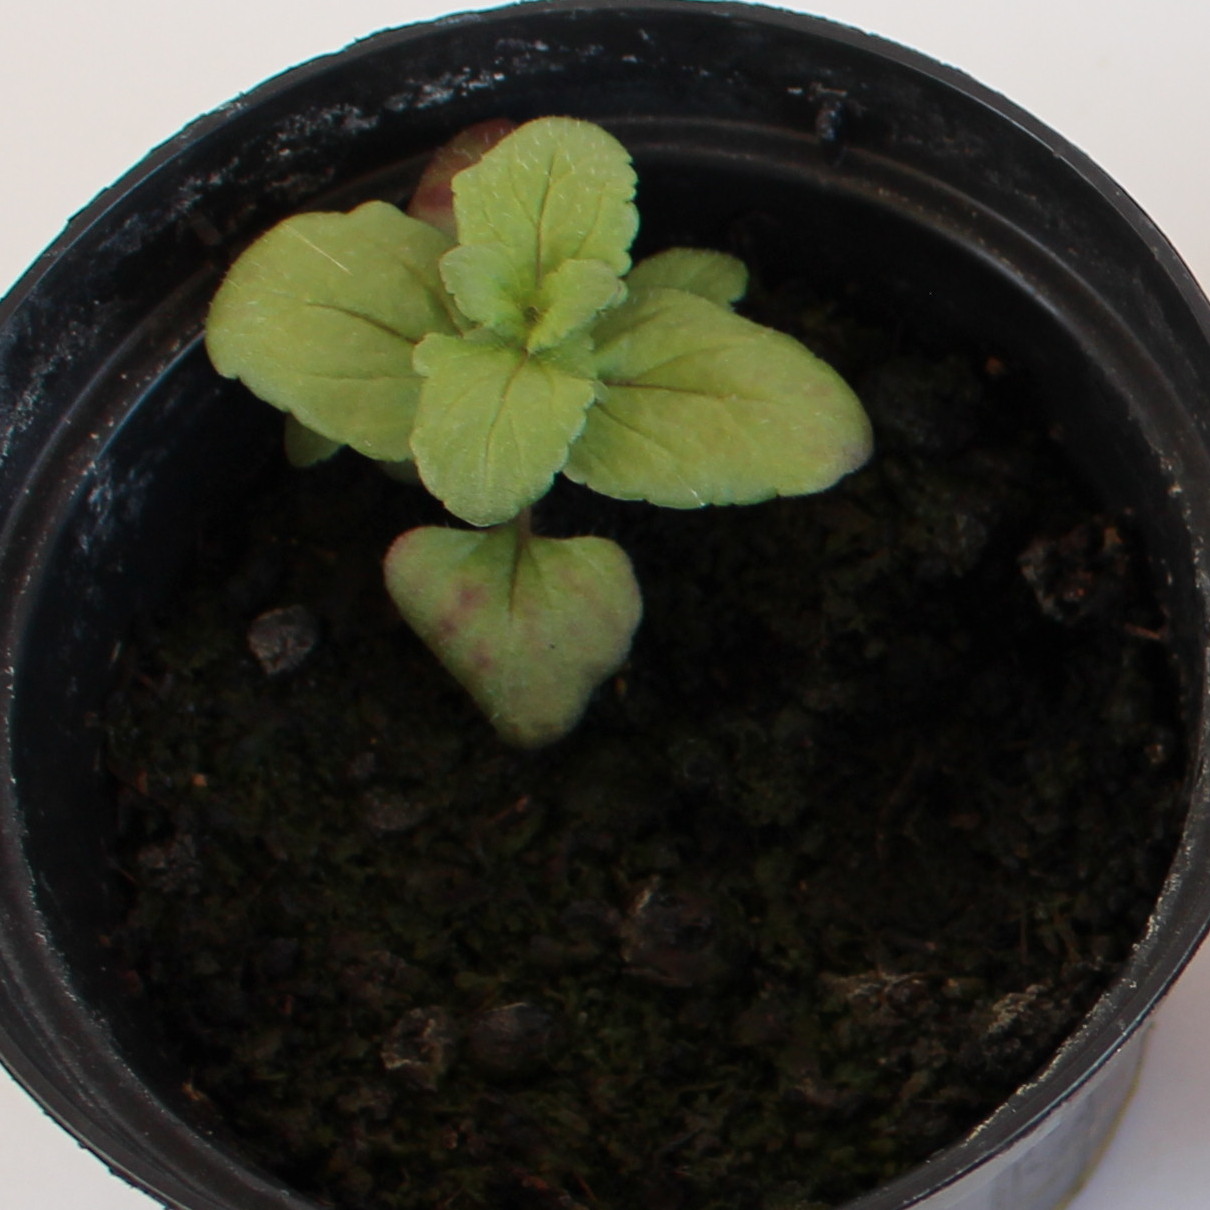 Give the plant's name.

Veronica persica
